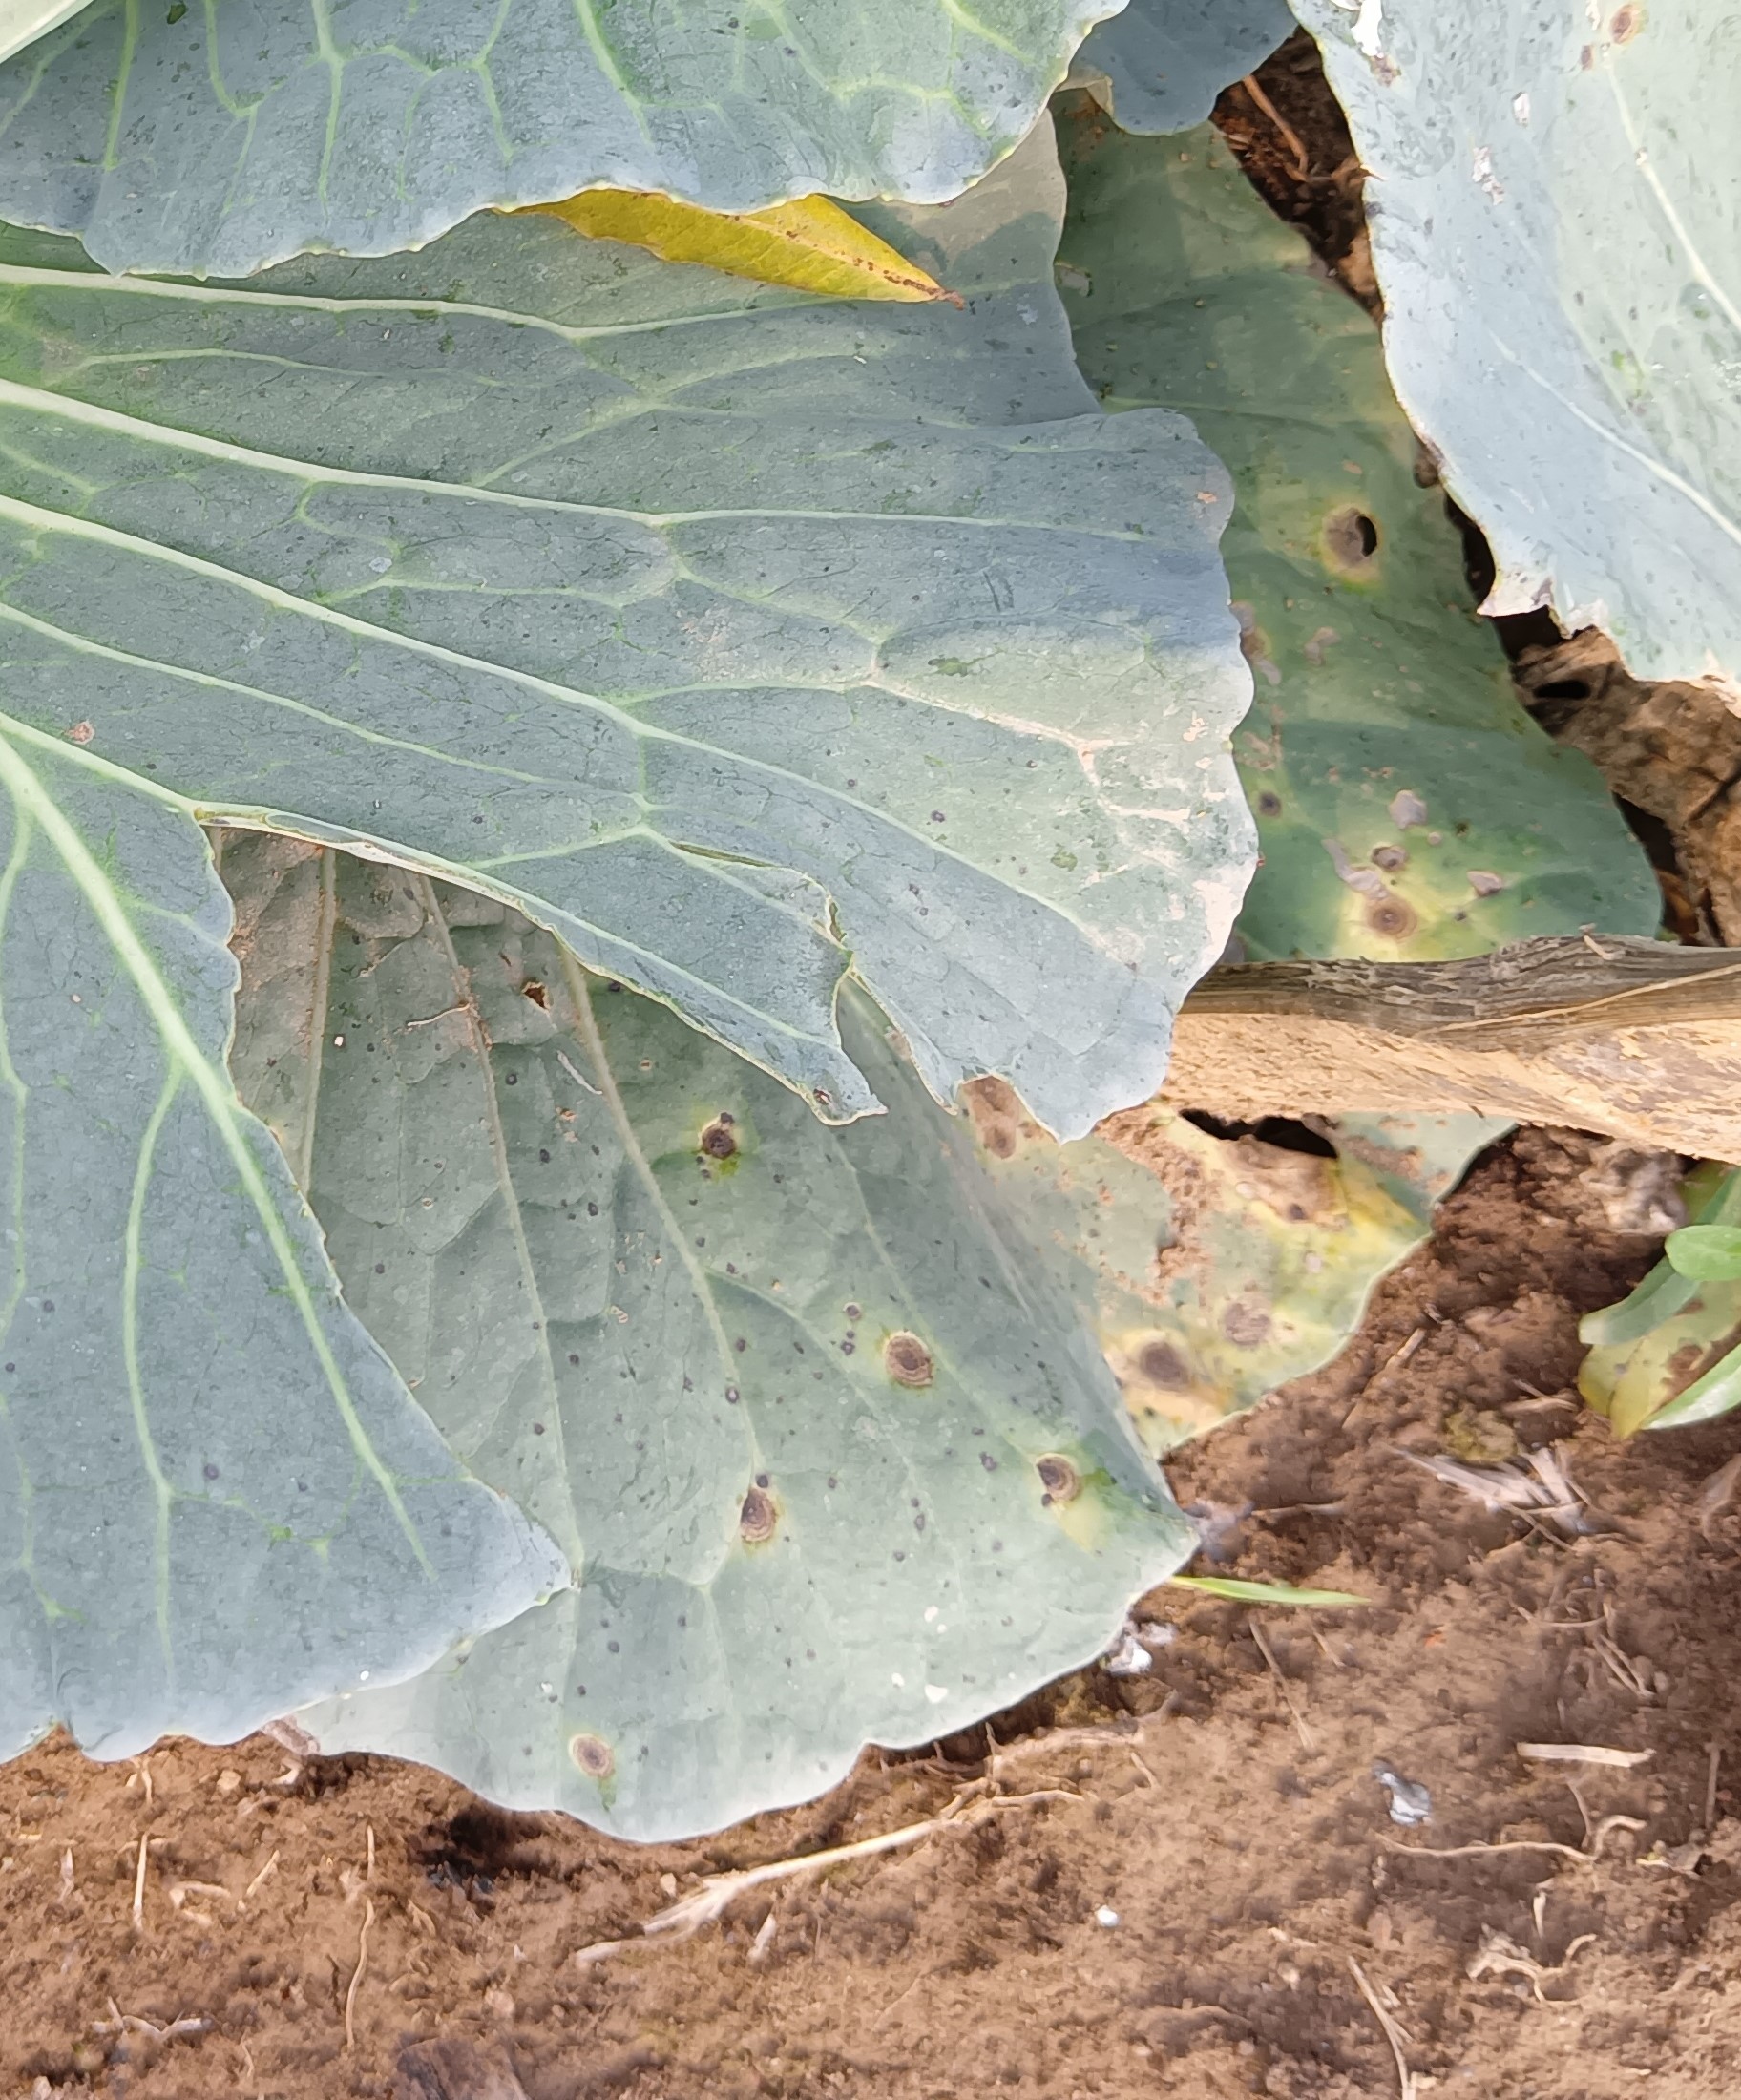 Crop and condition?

cabbage, alternaria
